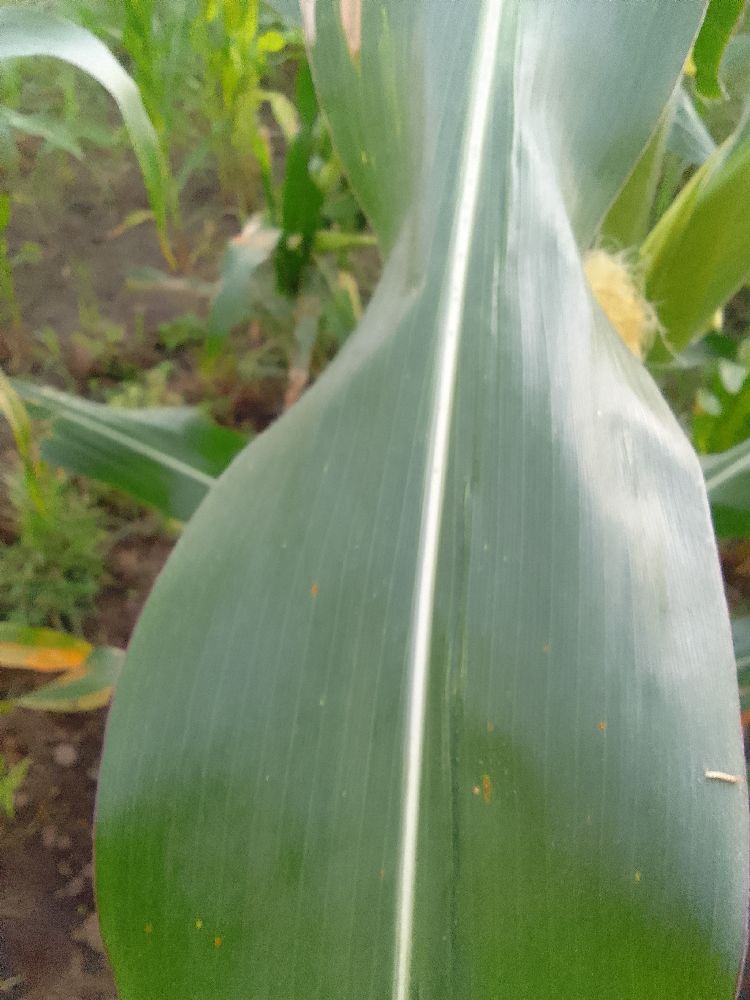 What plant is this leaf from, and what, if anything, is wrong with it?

maize, healthy
